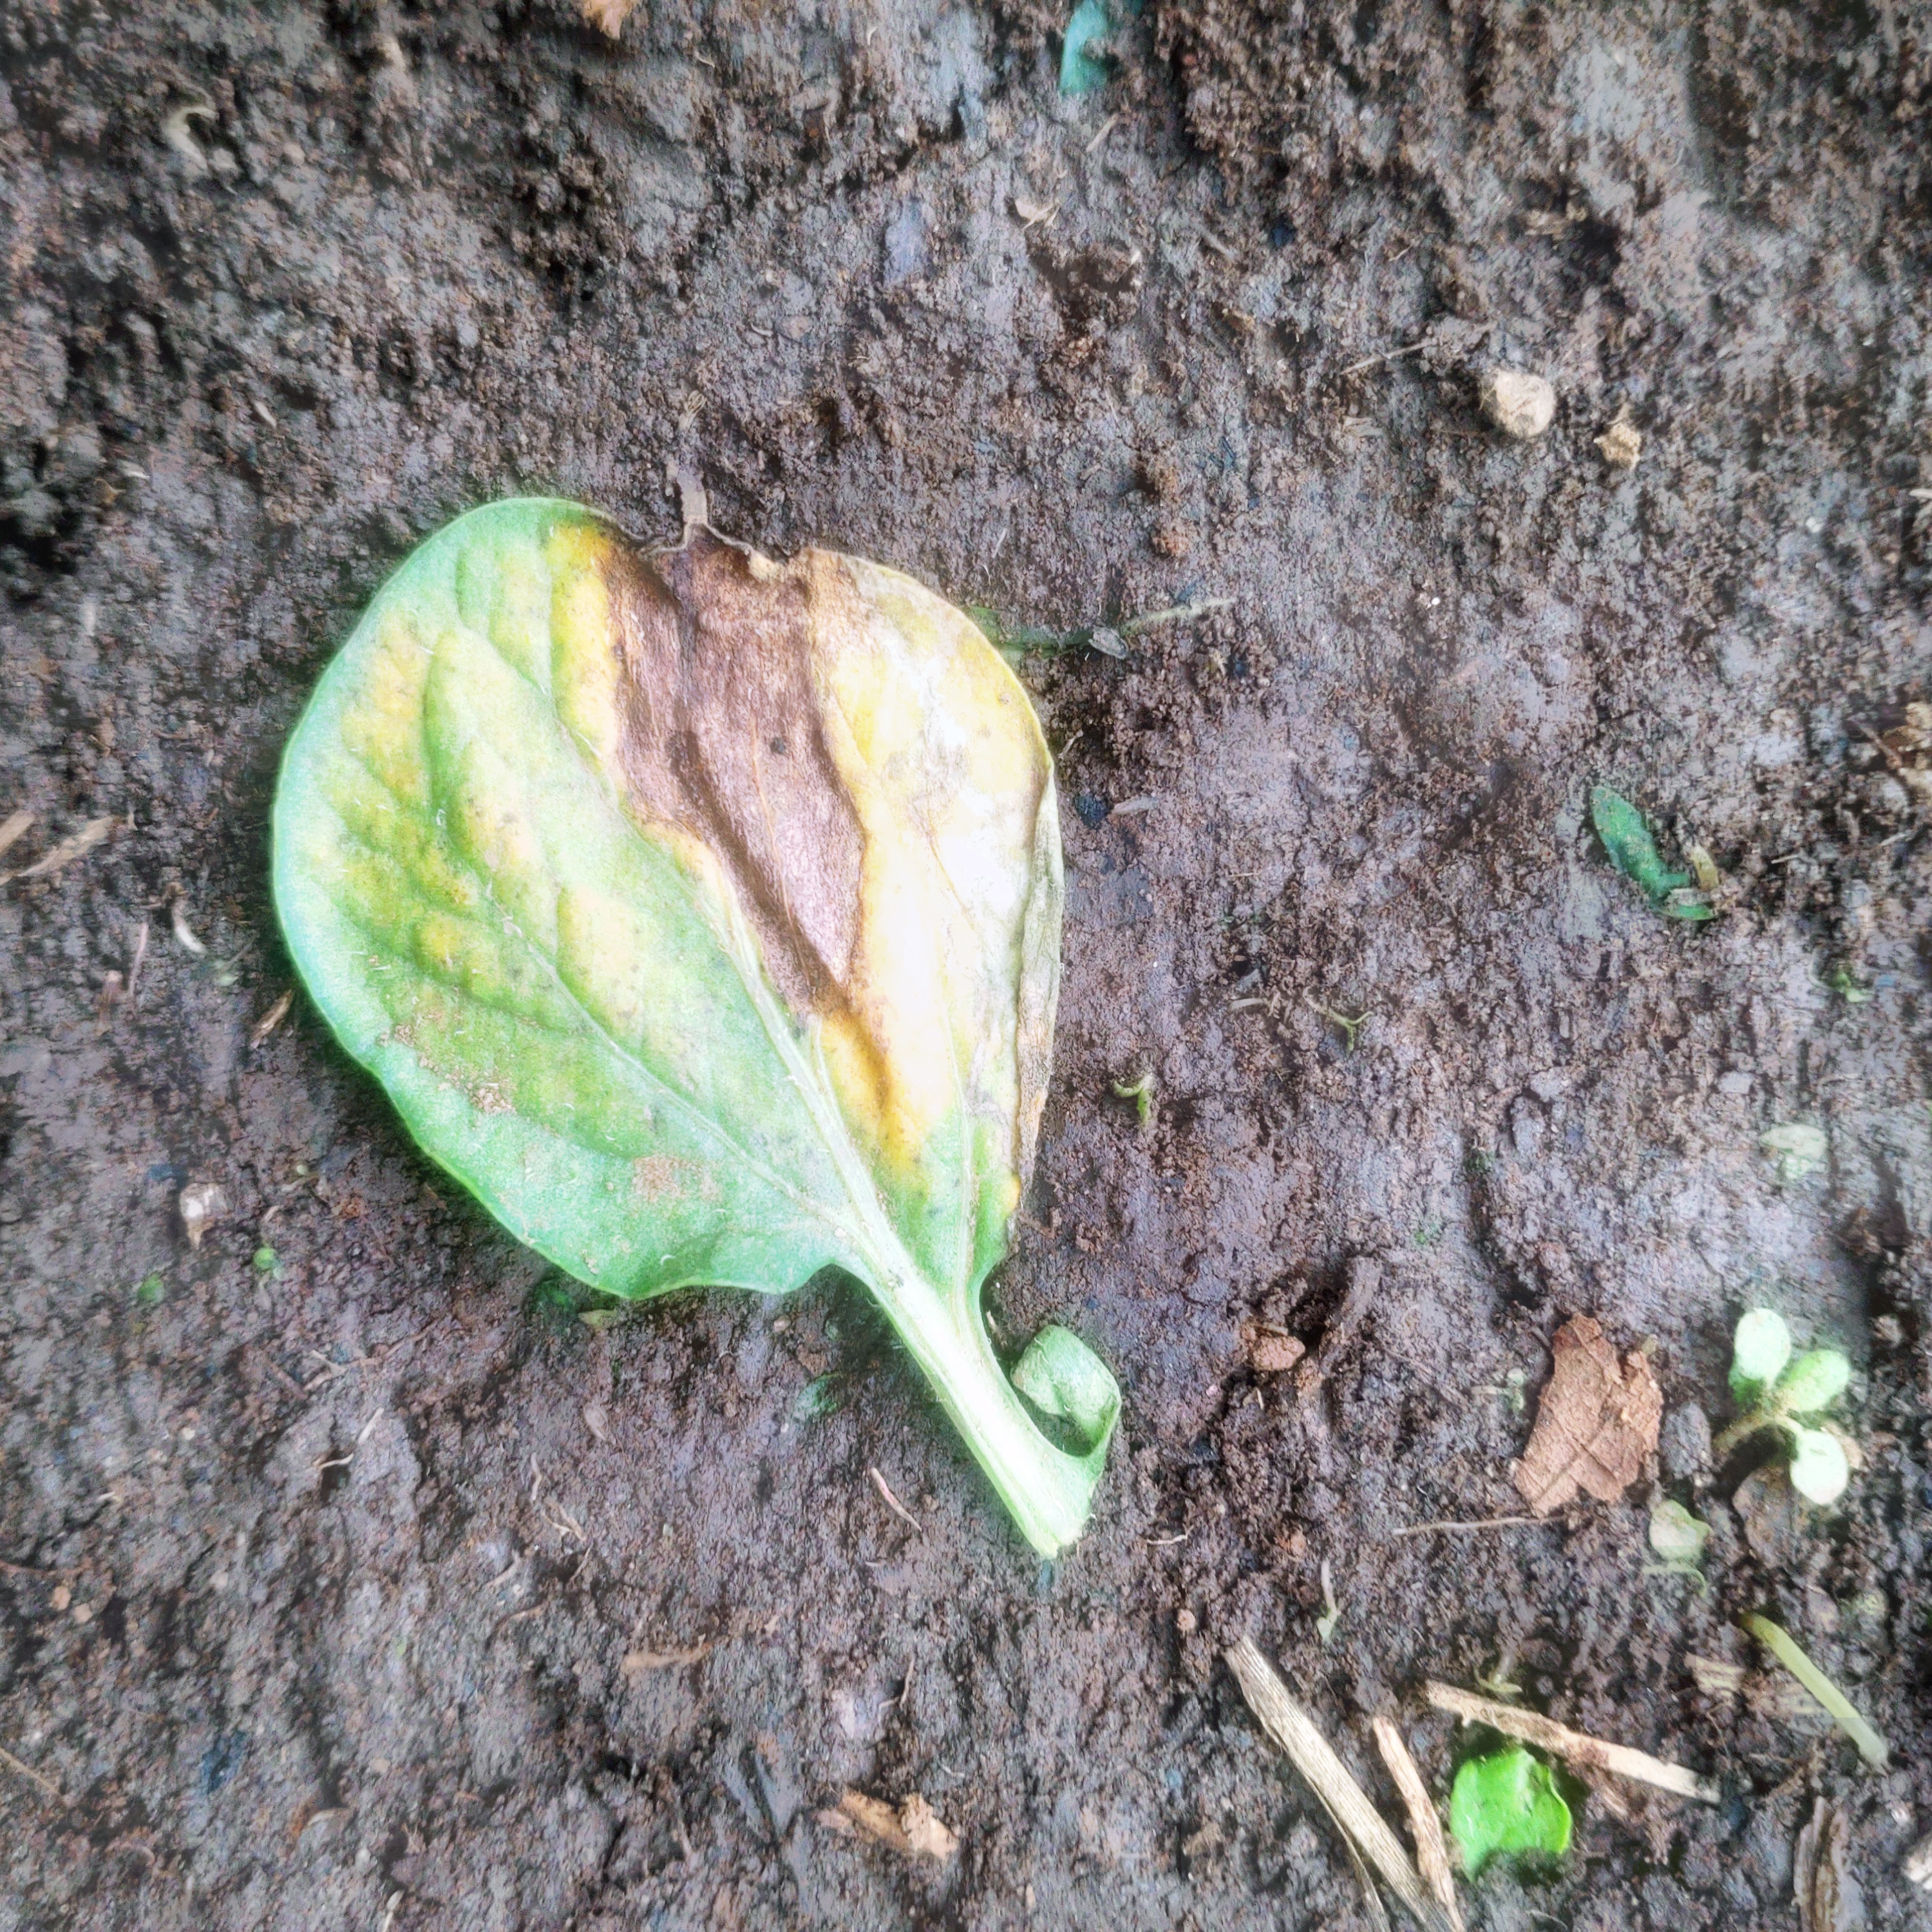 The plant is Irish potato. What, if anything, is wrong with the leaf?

late blight
